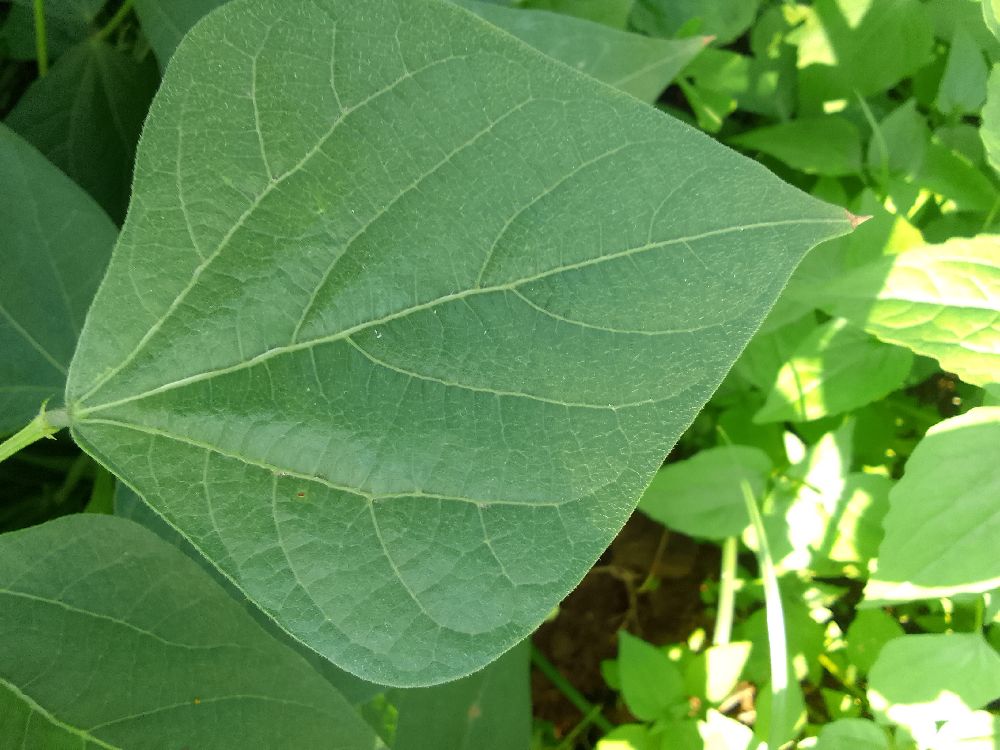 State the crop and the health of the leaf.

common bean, healthy
